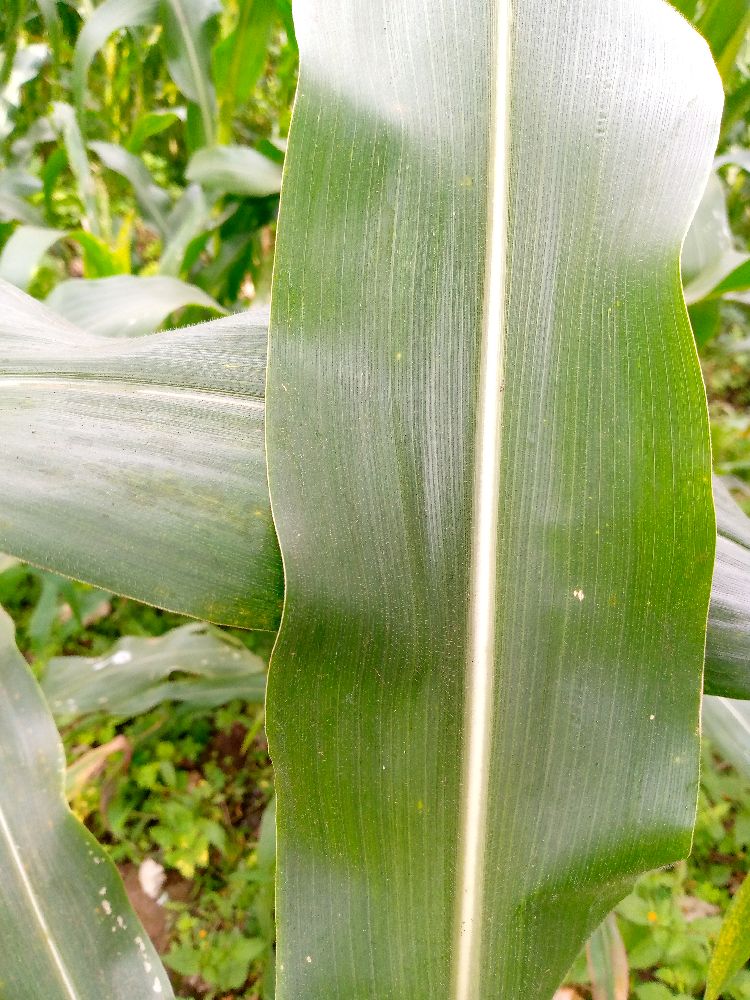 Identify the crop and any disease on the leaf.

maize, healthy
